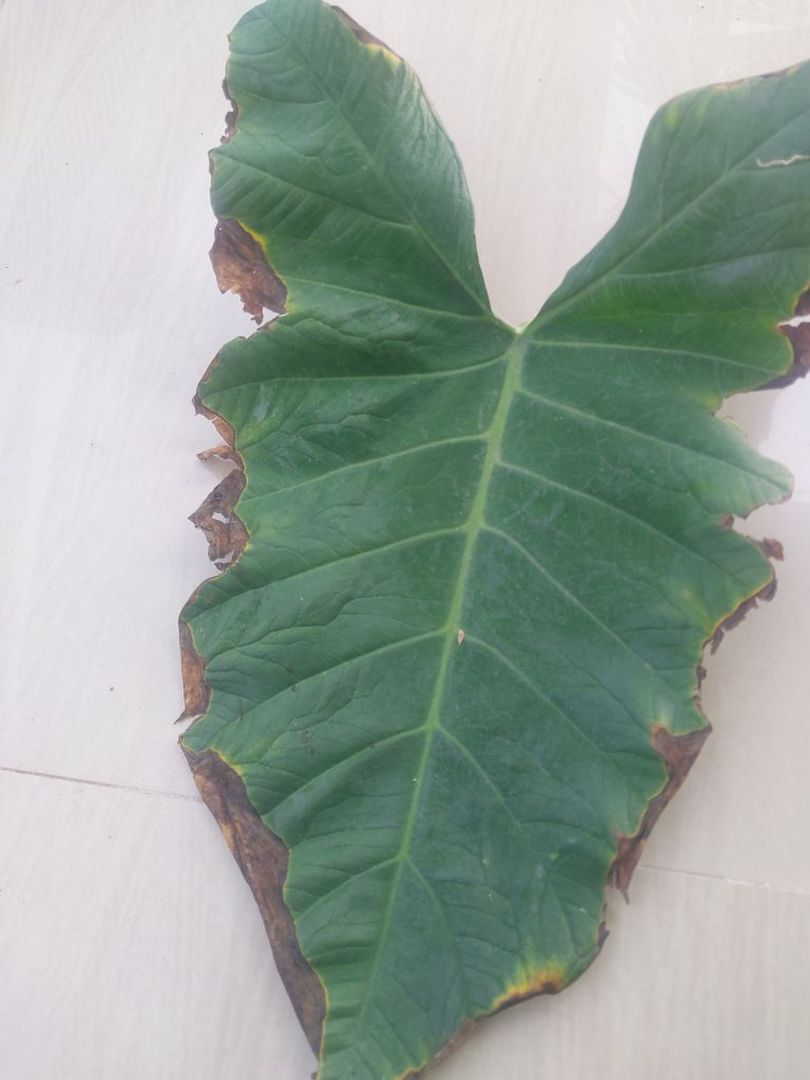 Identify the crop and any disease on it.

taro, leaf blight
